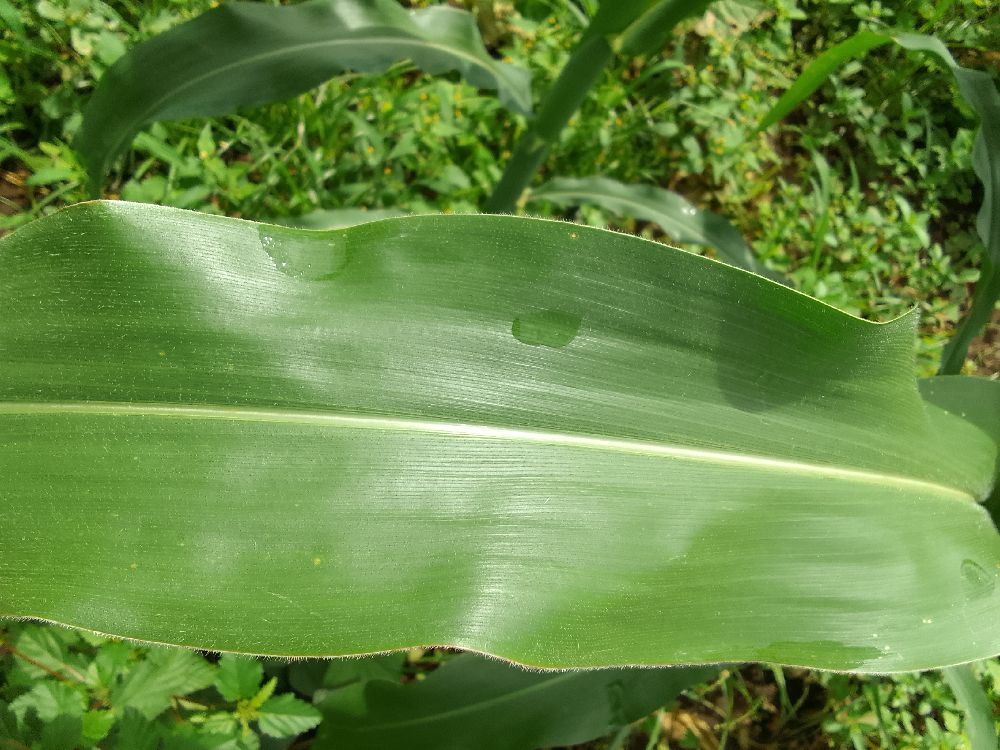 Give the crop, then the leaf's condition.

maize, healthy
